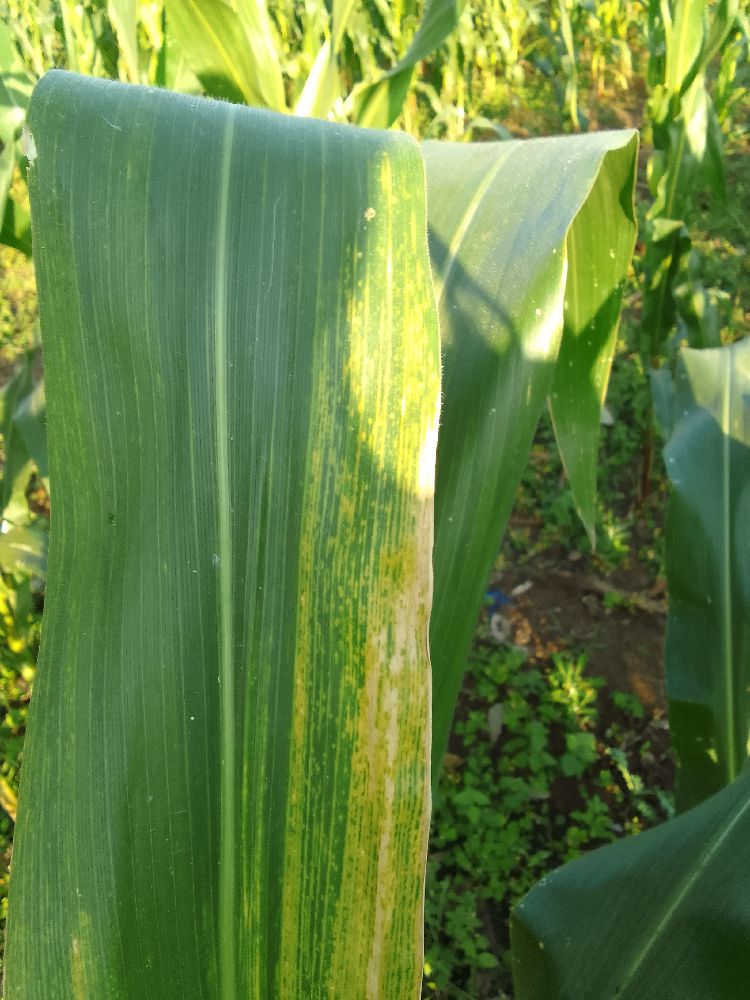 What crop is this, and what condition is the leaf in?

maize, maize lethal necrosis
